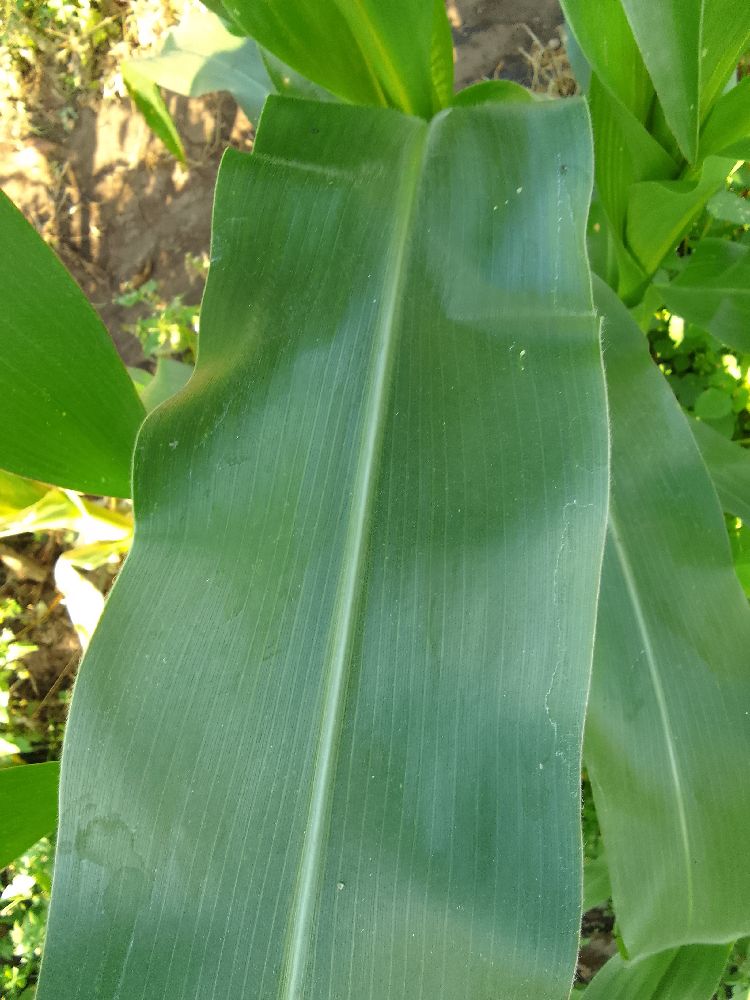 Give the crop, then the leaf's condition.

maize, healthy
